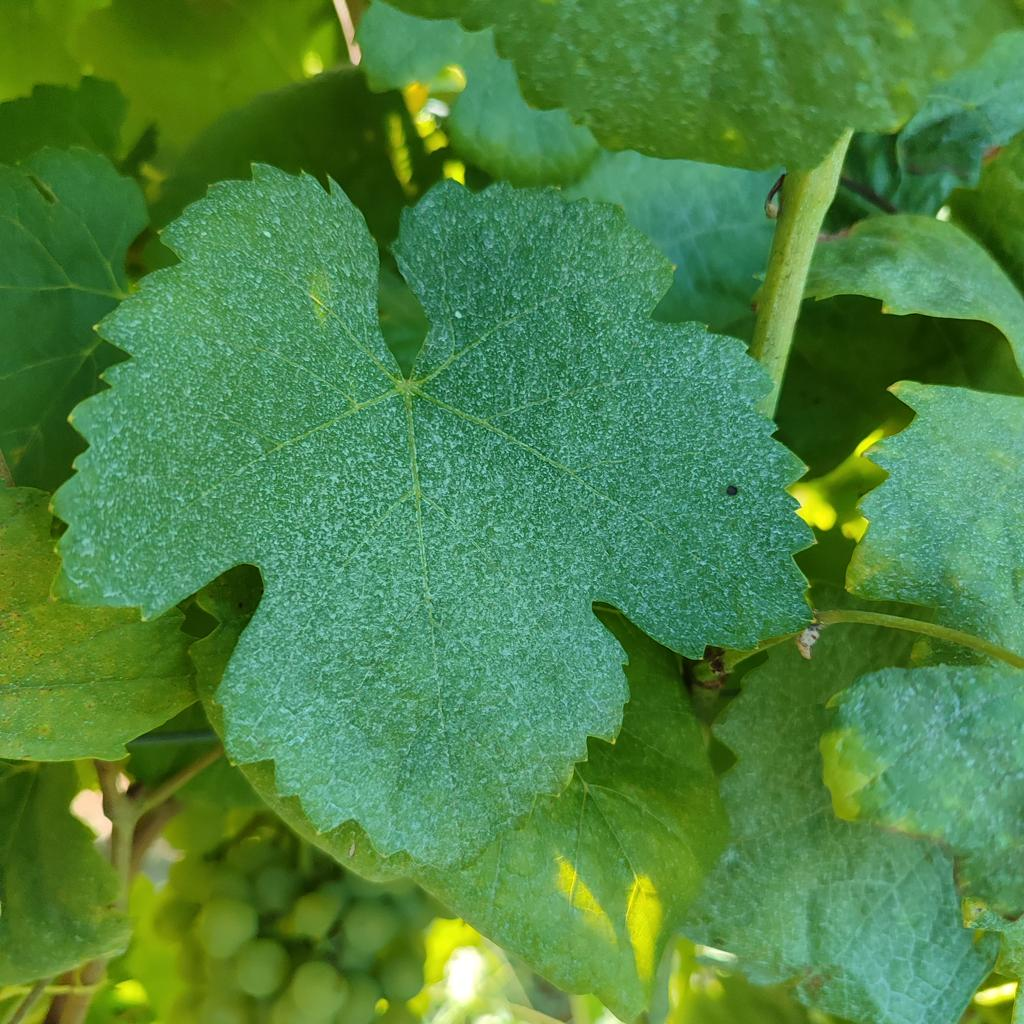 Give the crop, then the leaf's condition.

grapevine, healthy
